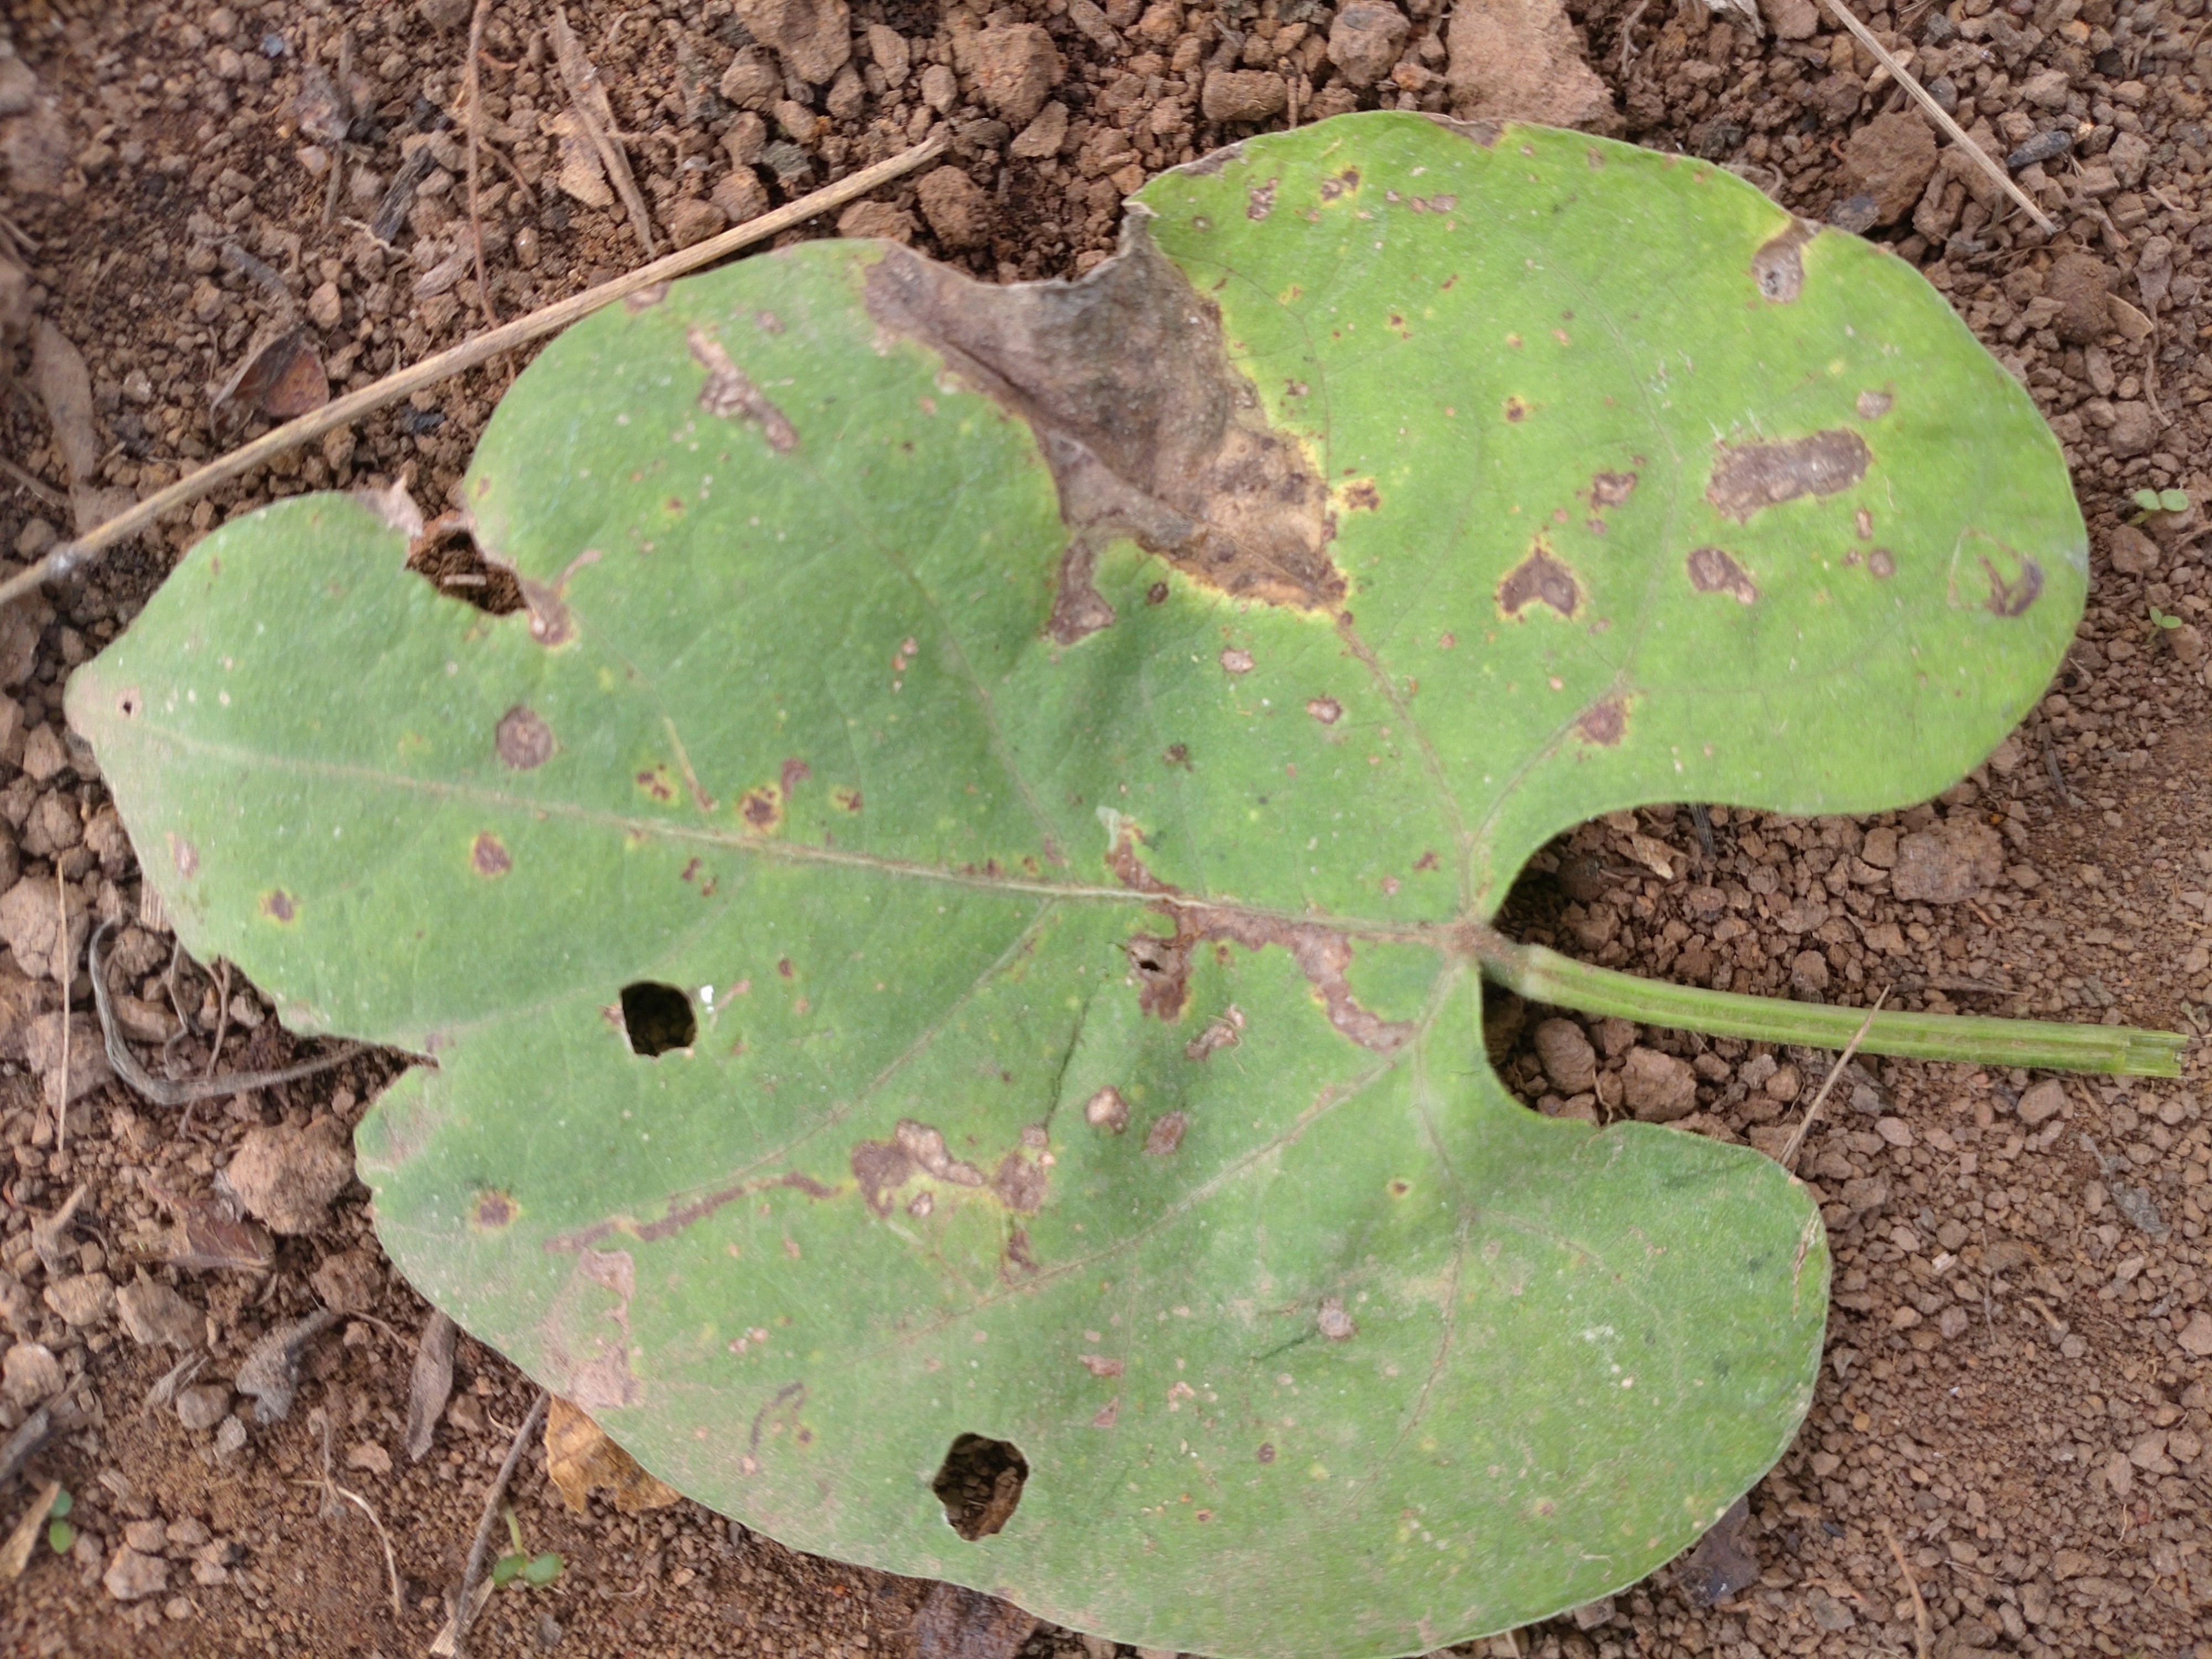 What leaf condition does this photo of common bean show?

rust
